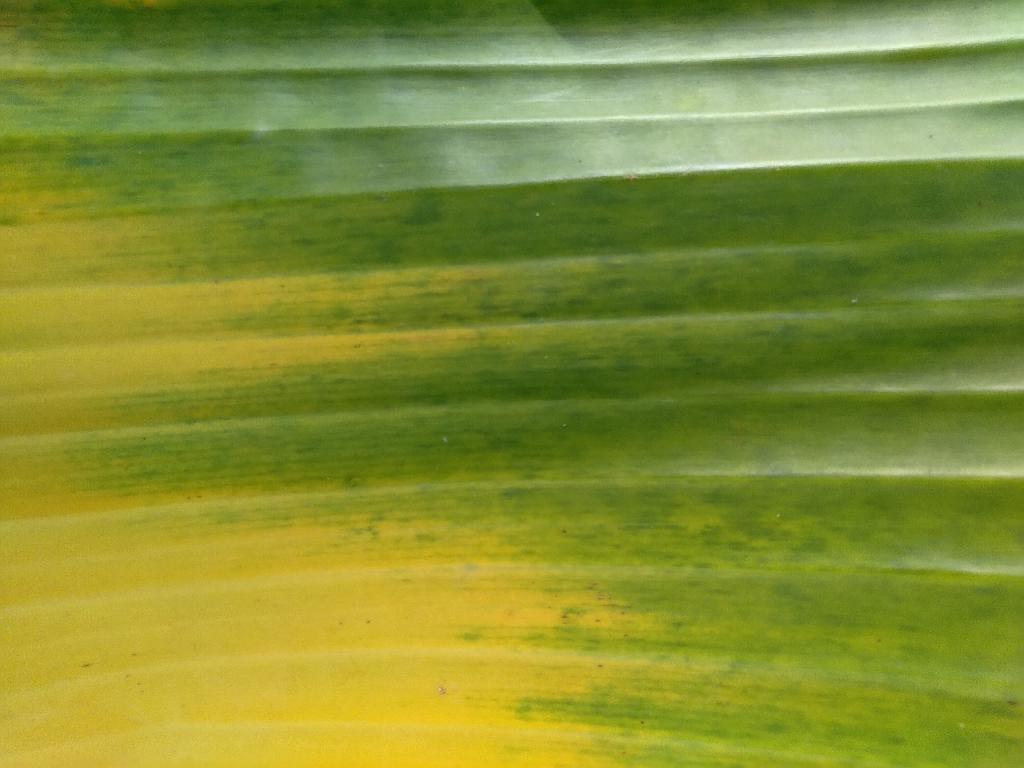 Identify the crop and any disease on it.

banana, fusarium wilt race 1
